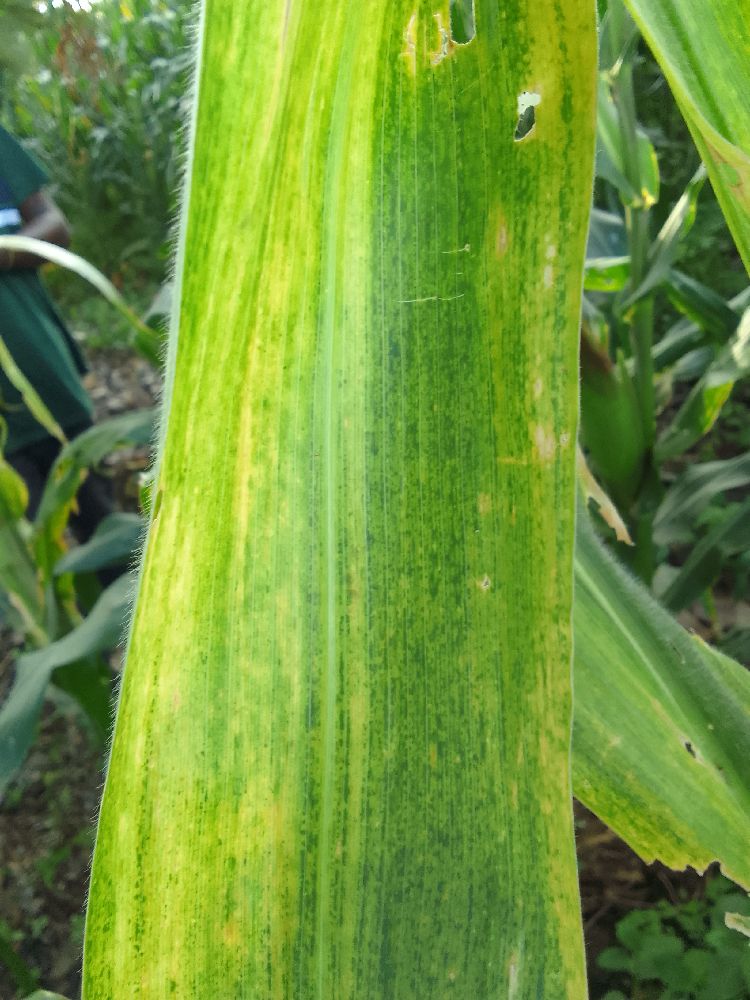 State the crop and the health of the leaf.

maize, maize lethal necrosis
